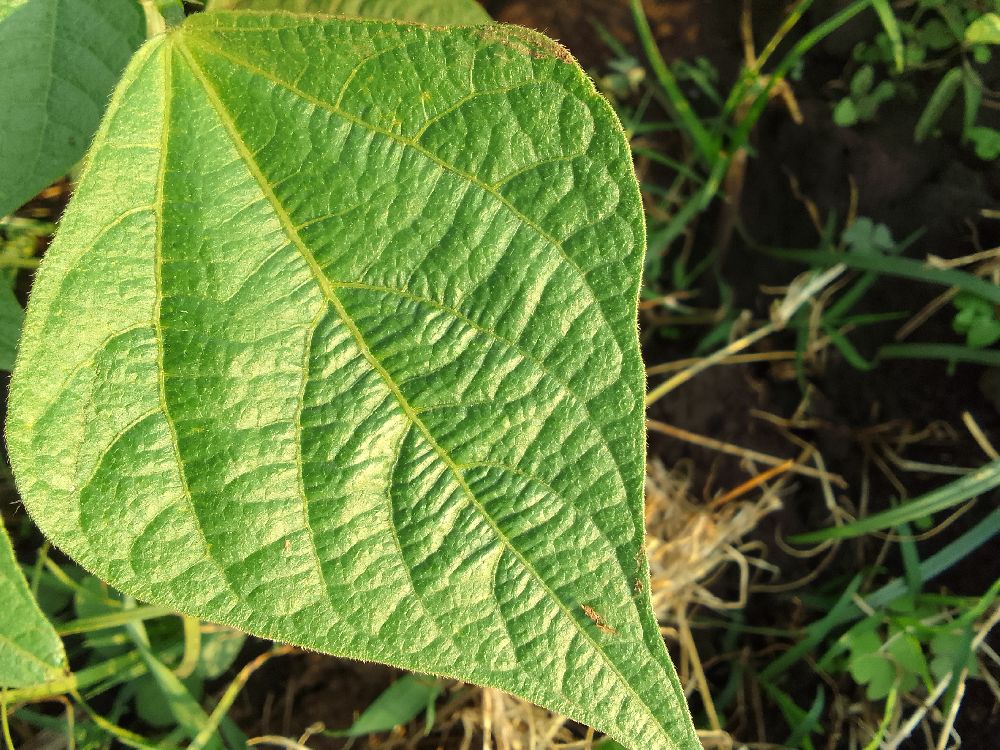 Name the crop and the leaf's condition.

common bean, healthy
